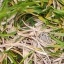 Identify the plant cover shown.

grass
